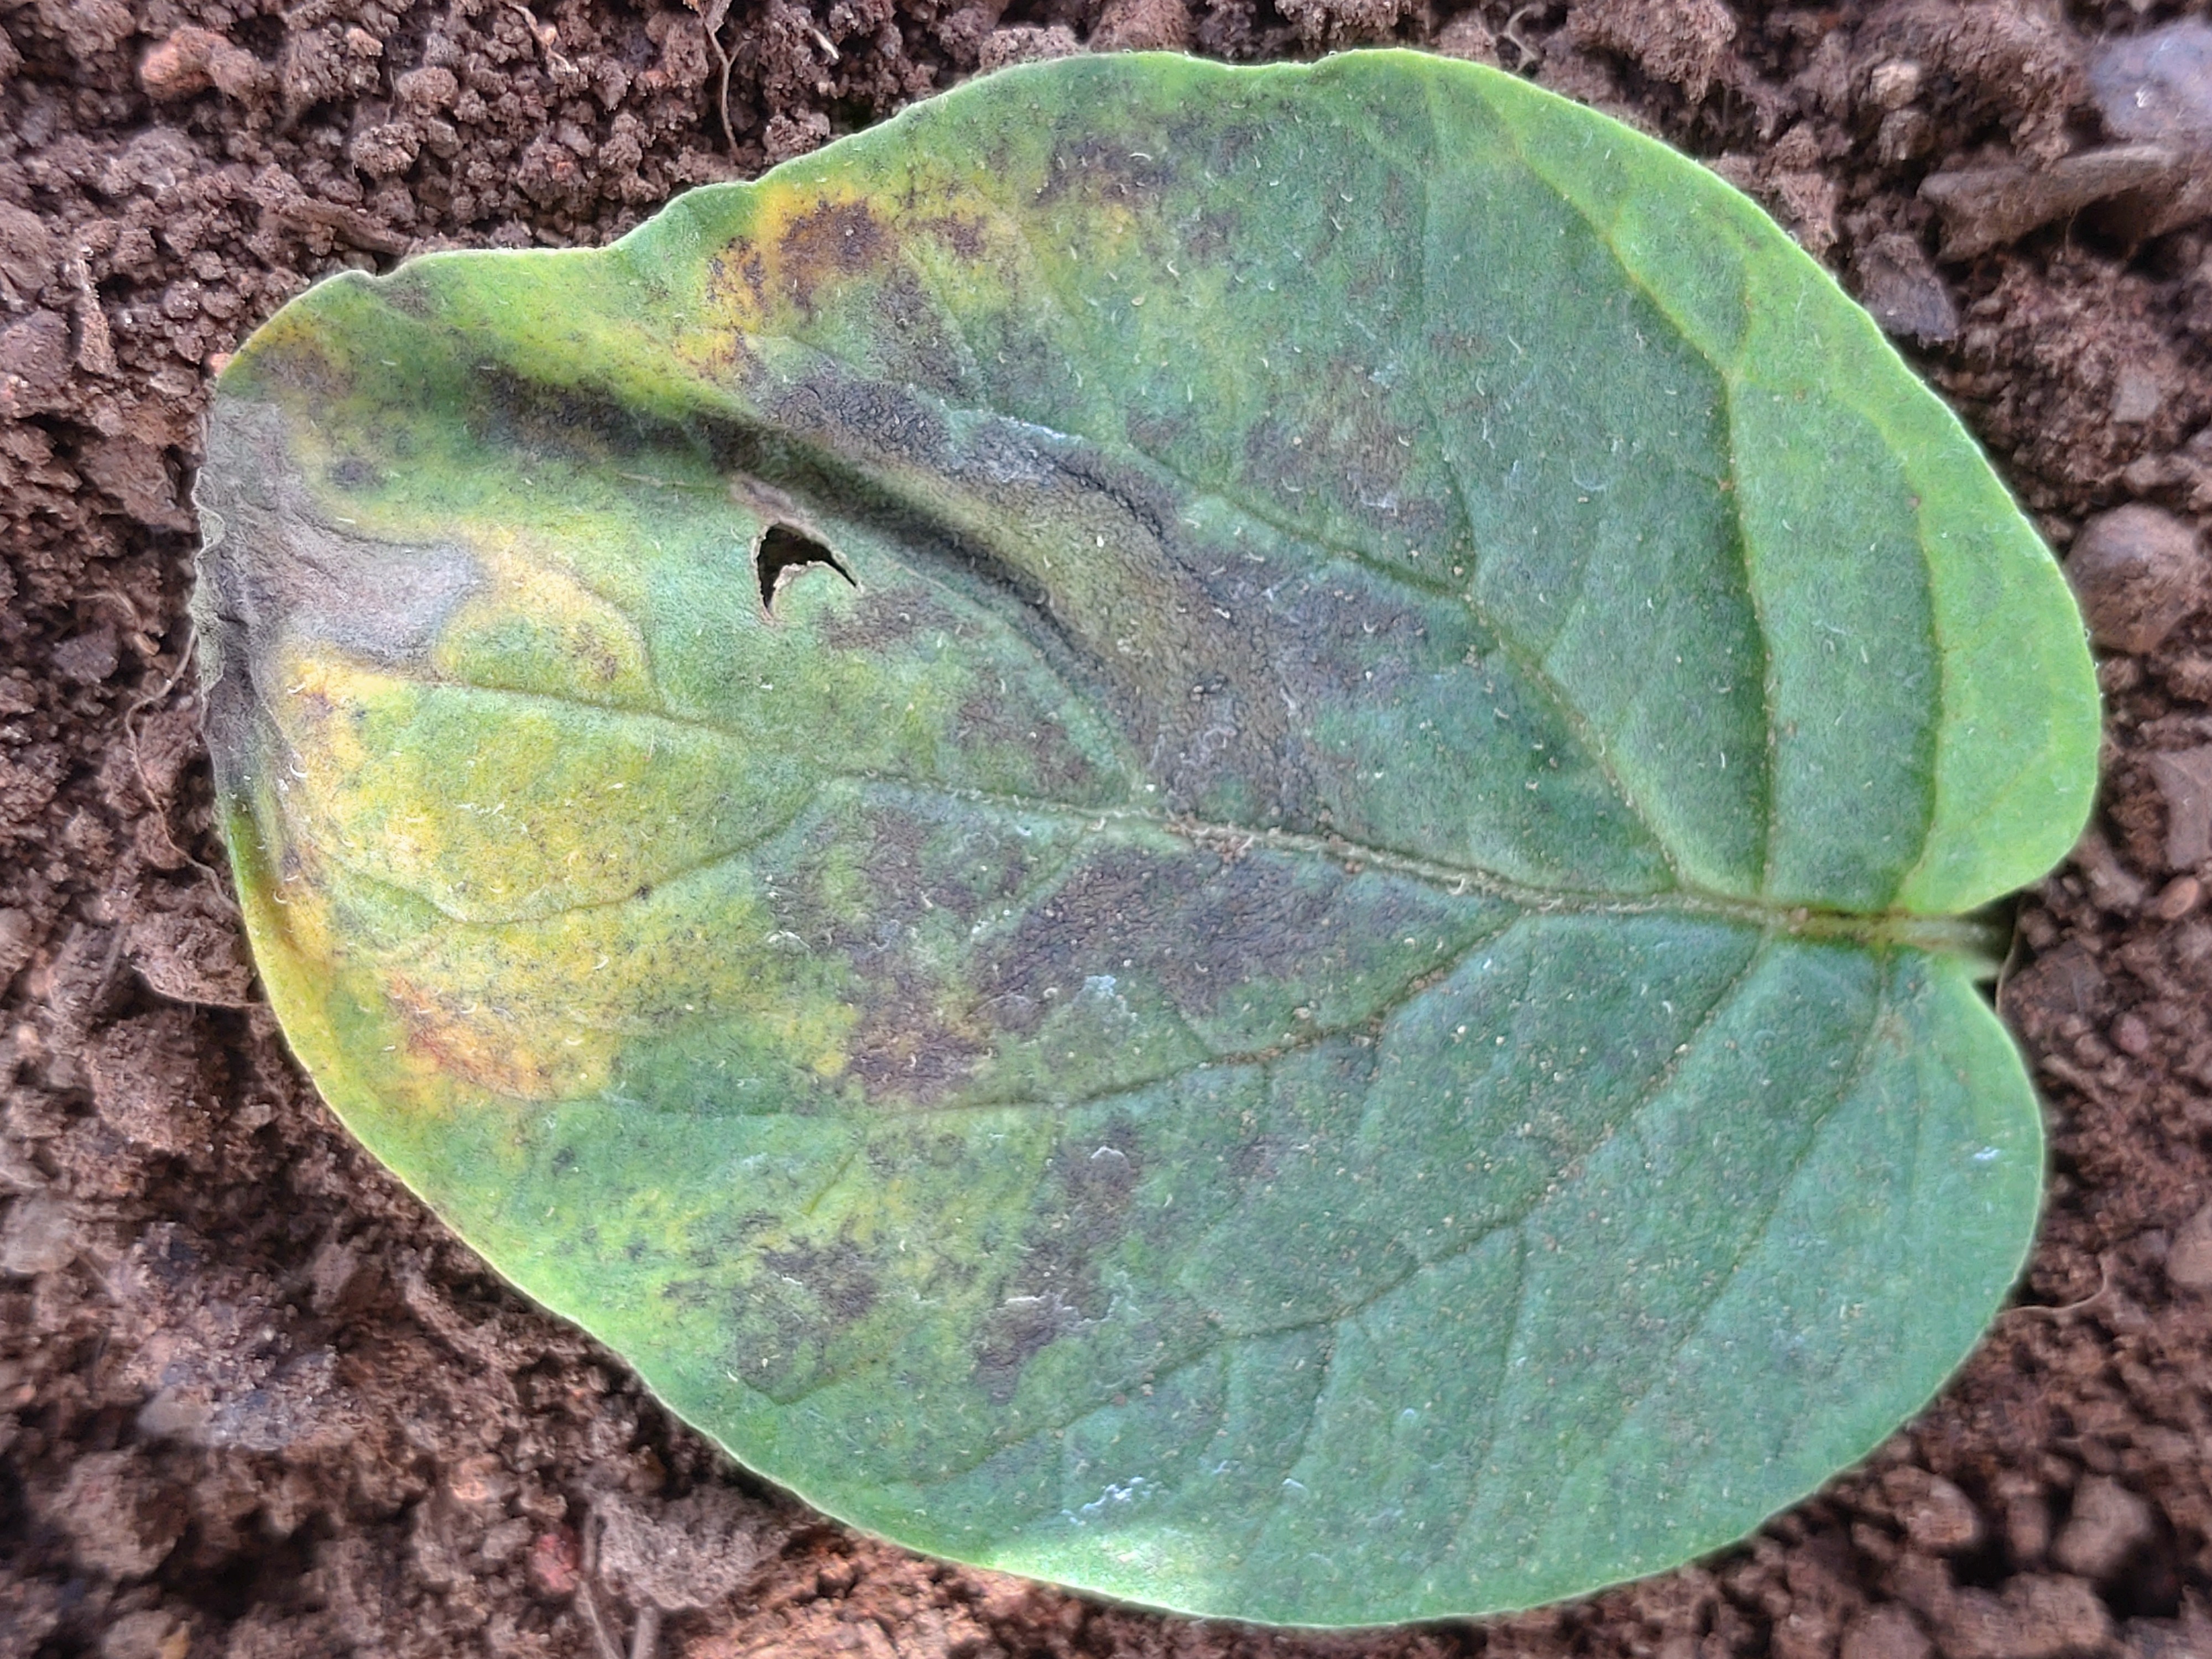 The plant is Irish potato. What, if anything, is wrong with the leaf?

late blight
